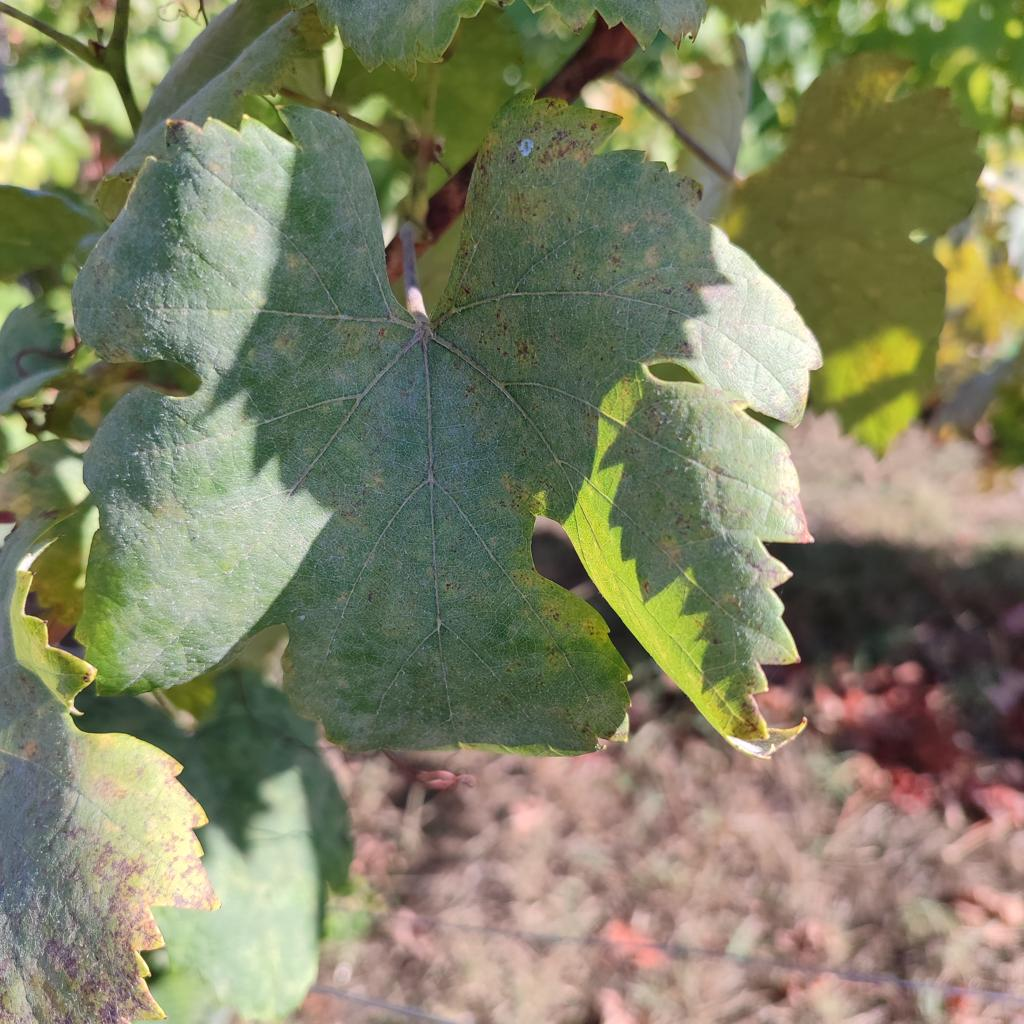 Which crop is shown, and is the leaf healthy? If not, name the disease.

grapevine, powdery mildew
